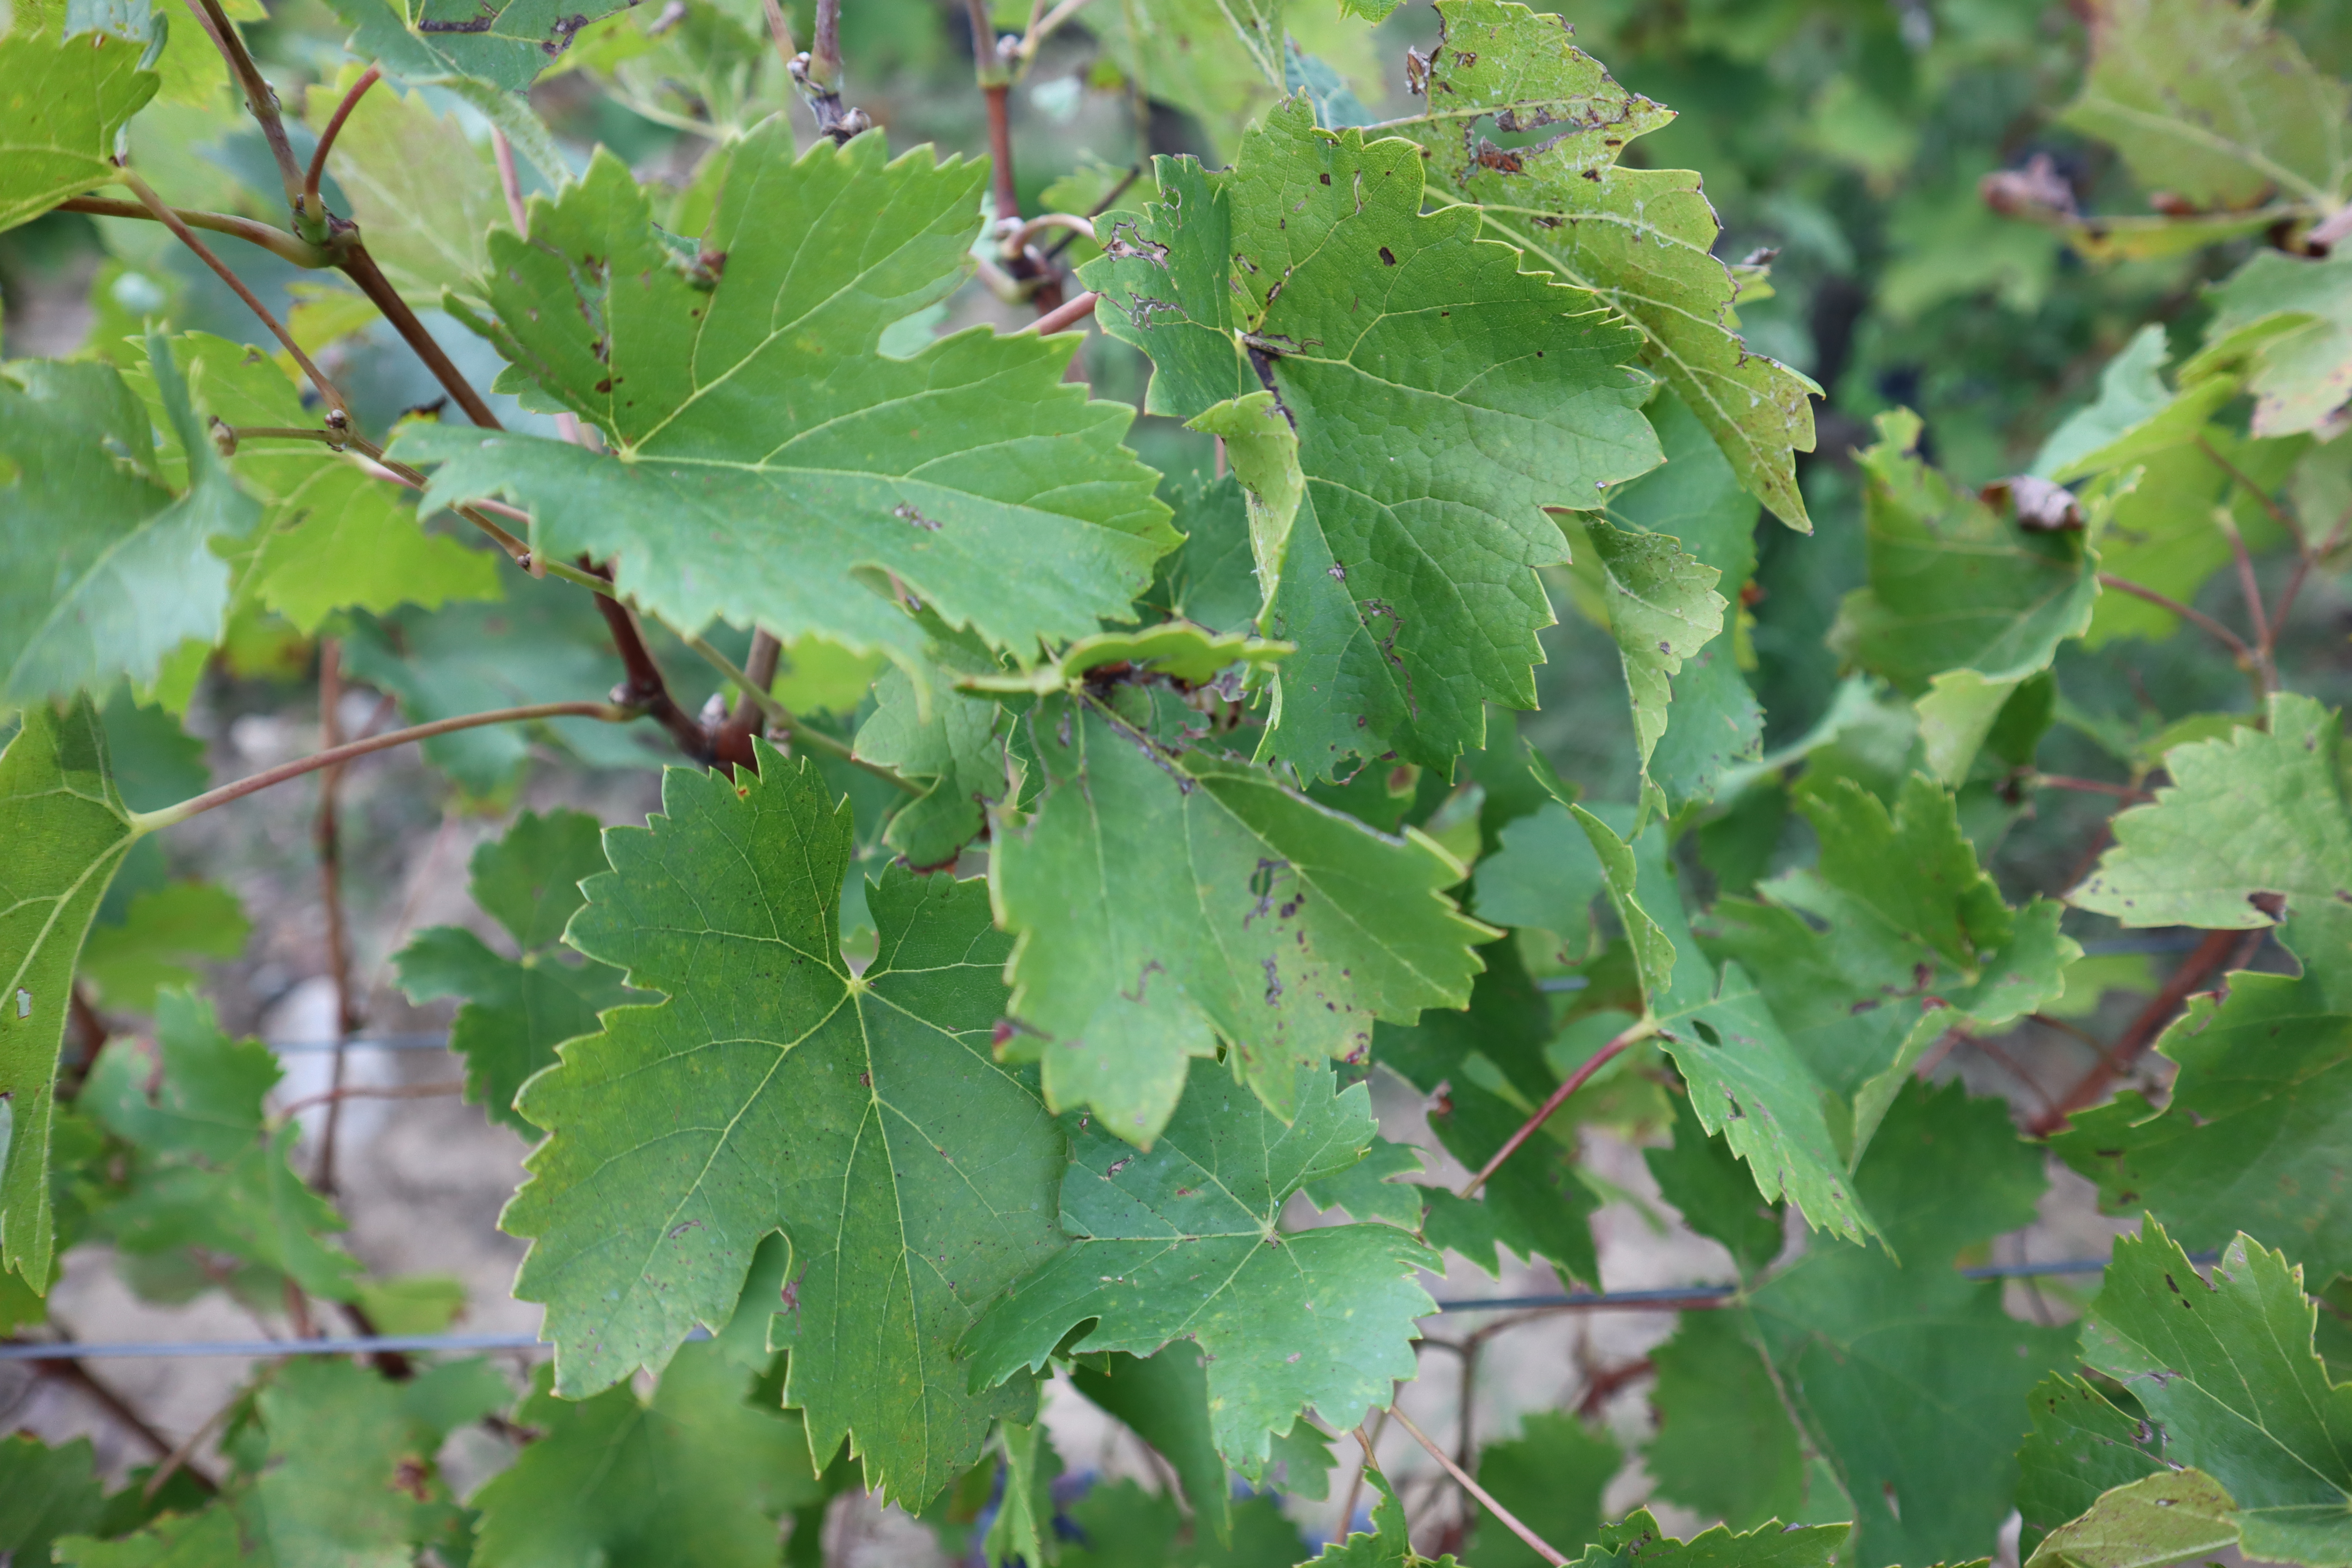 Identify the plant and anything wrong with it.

grapevine, hail
